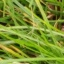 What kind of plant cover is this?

grass
